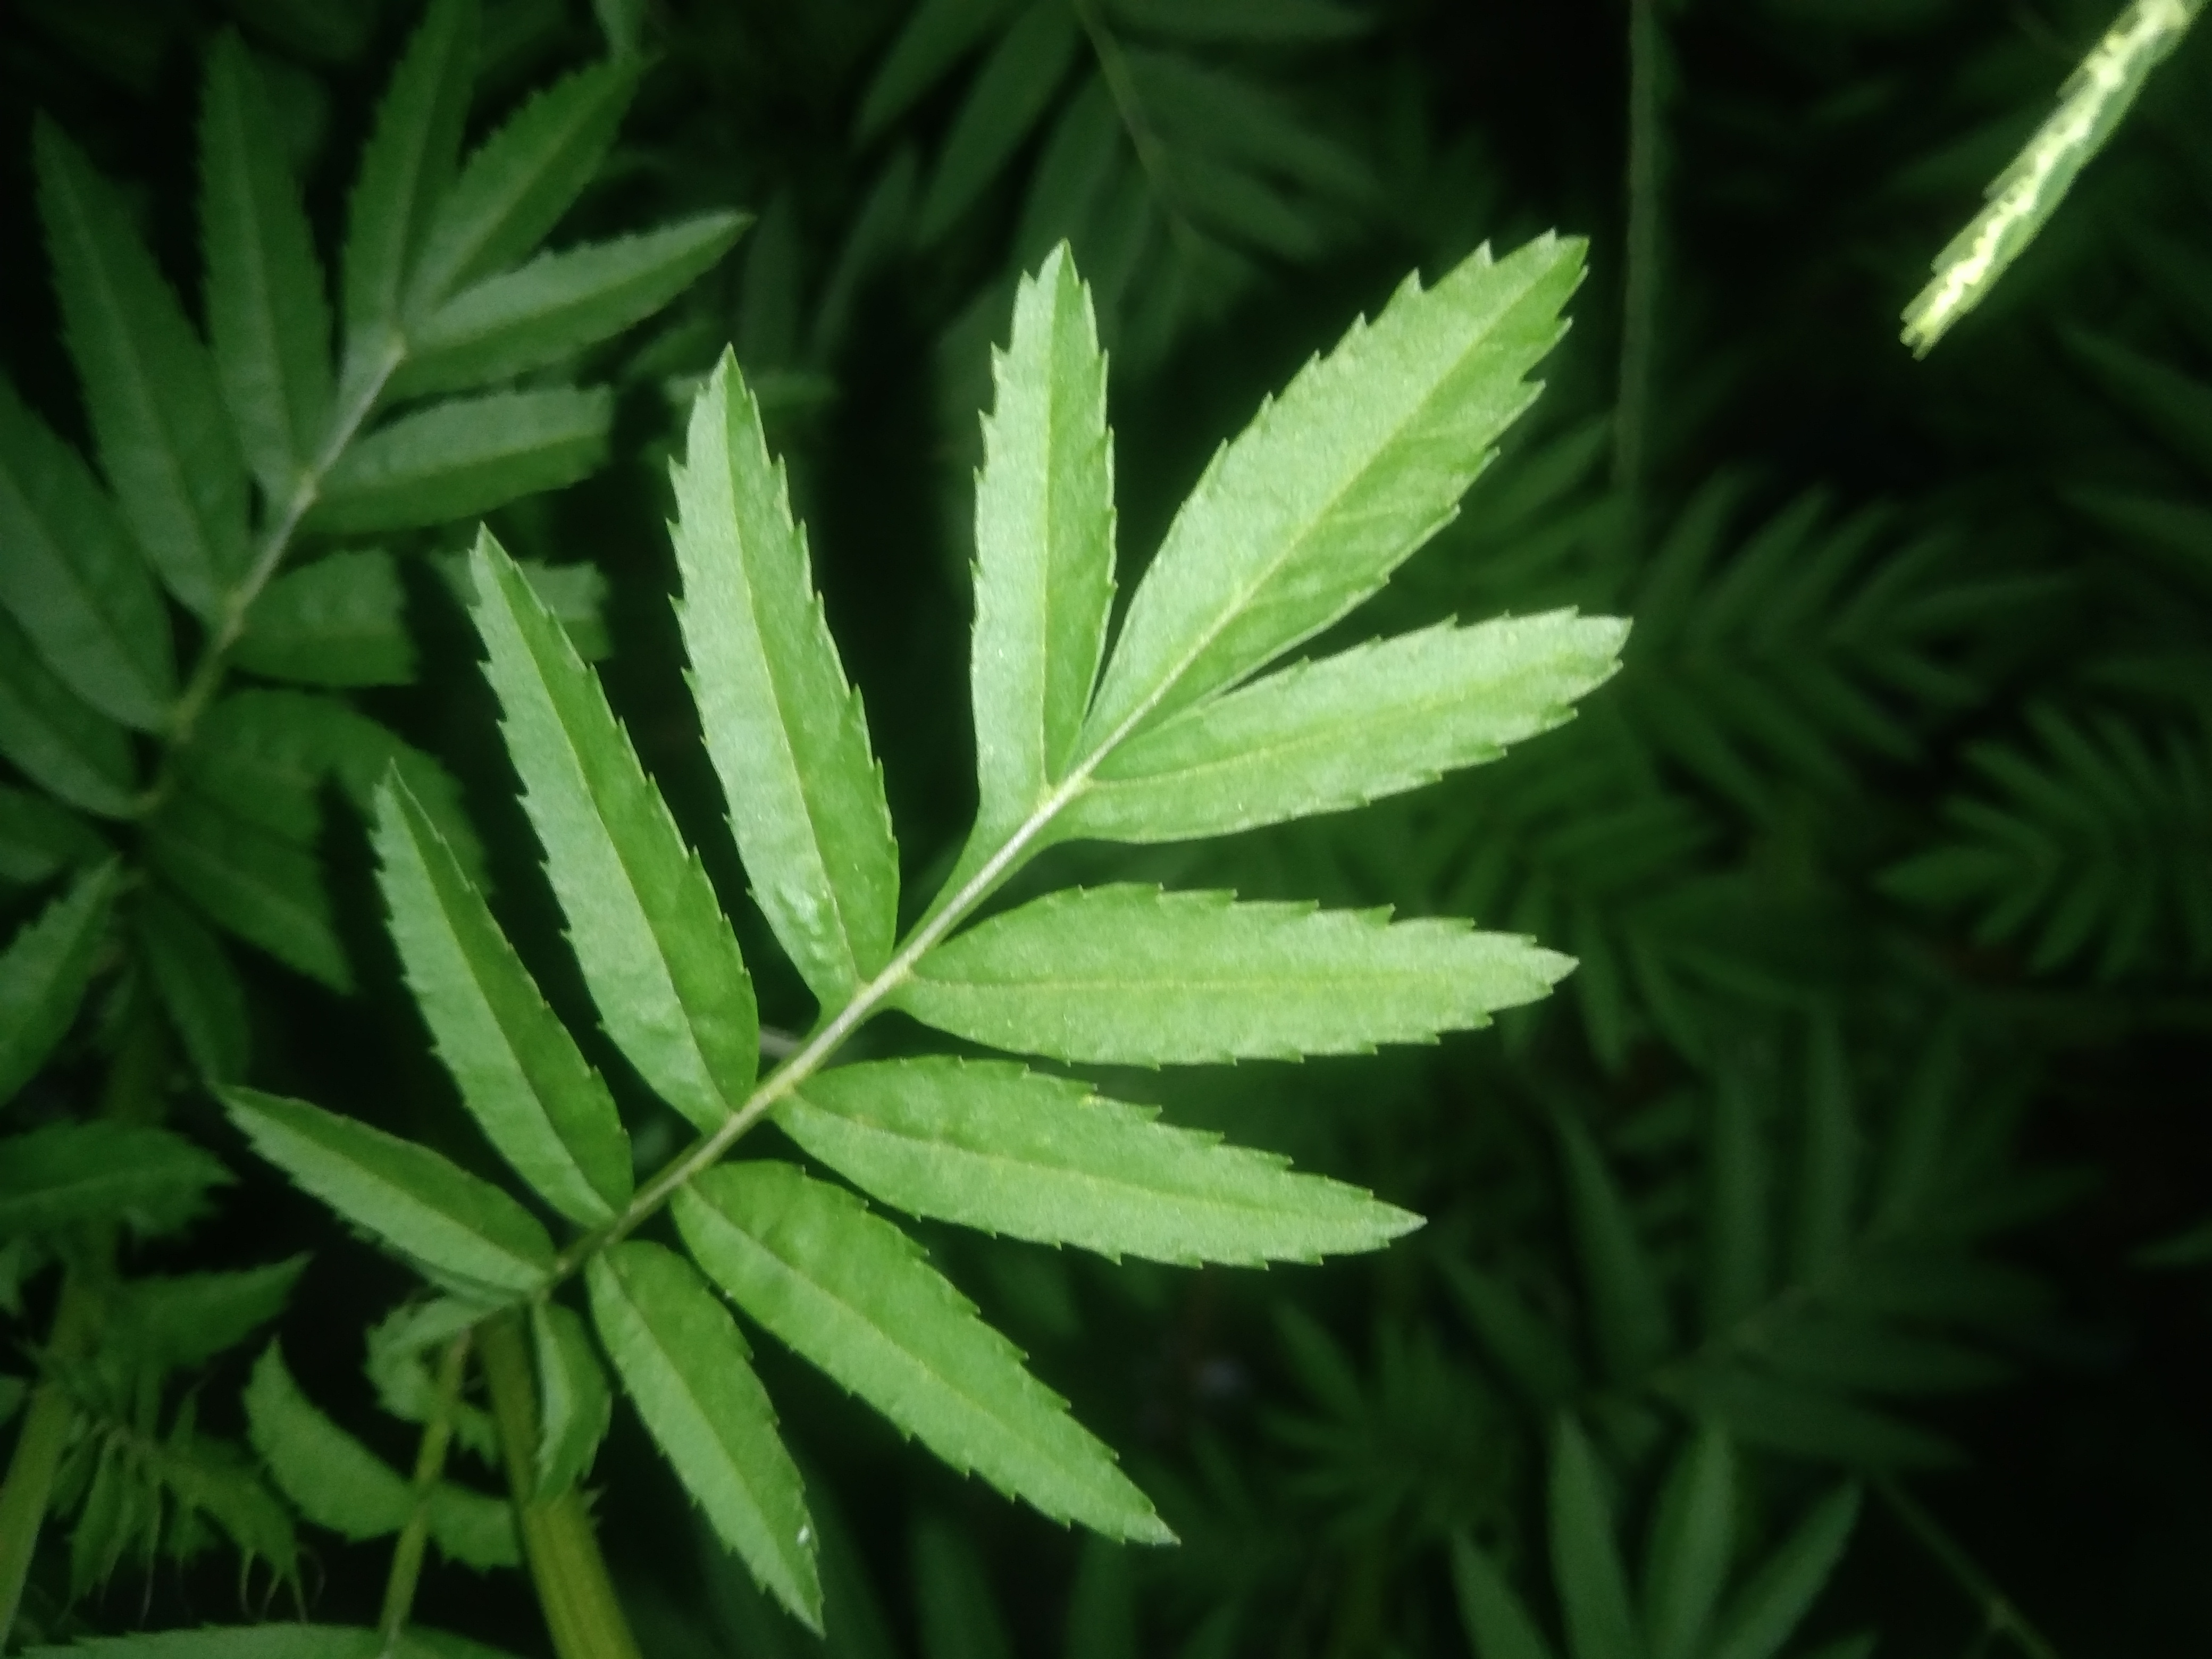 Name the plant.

marigold
